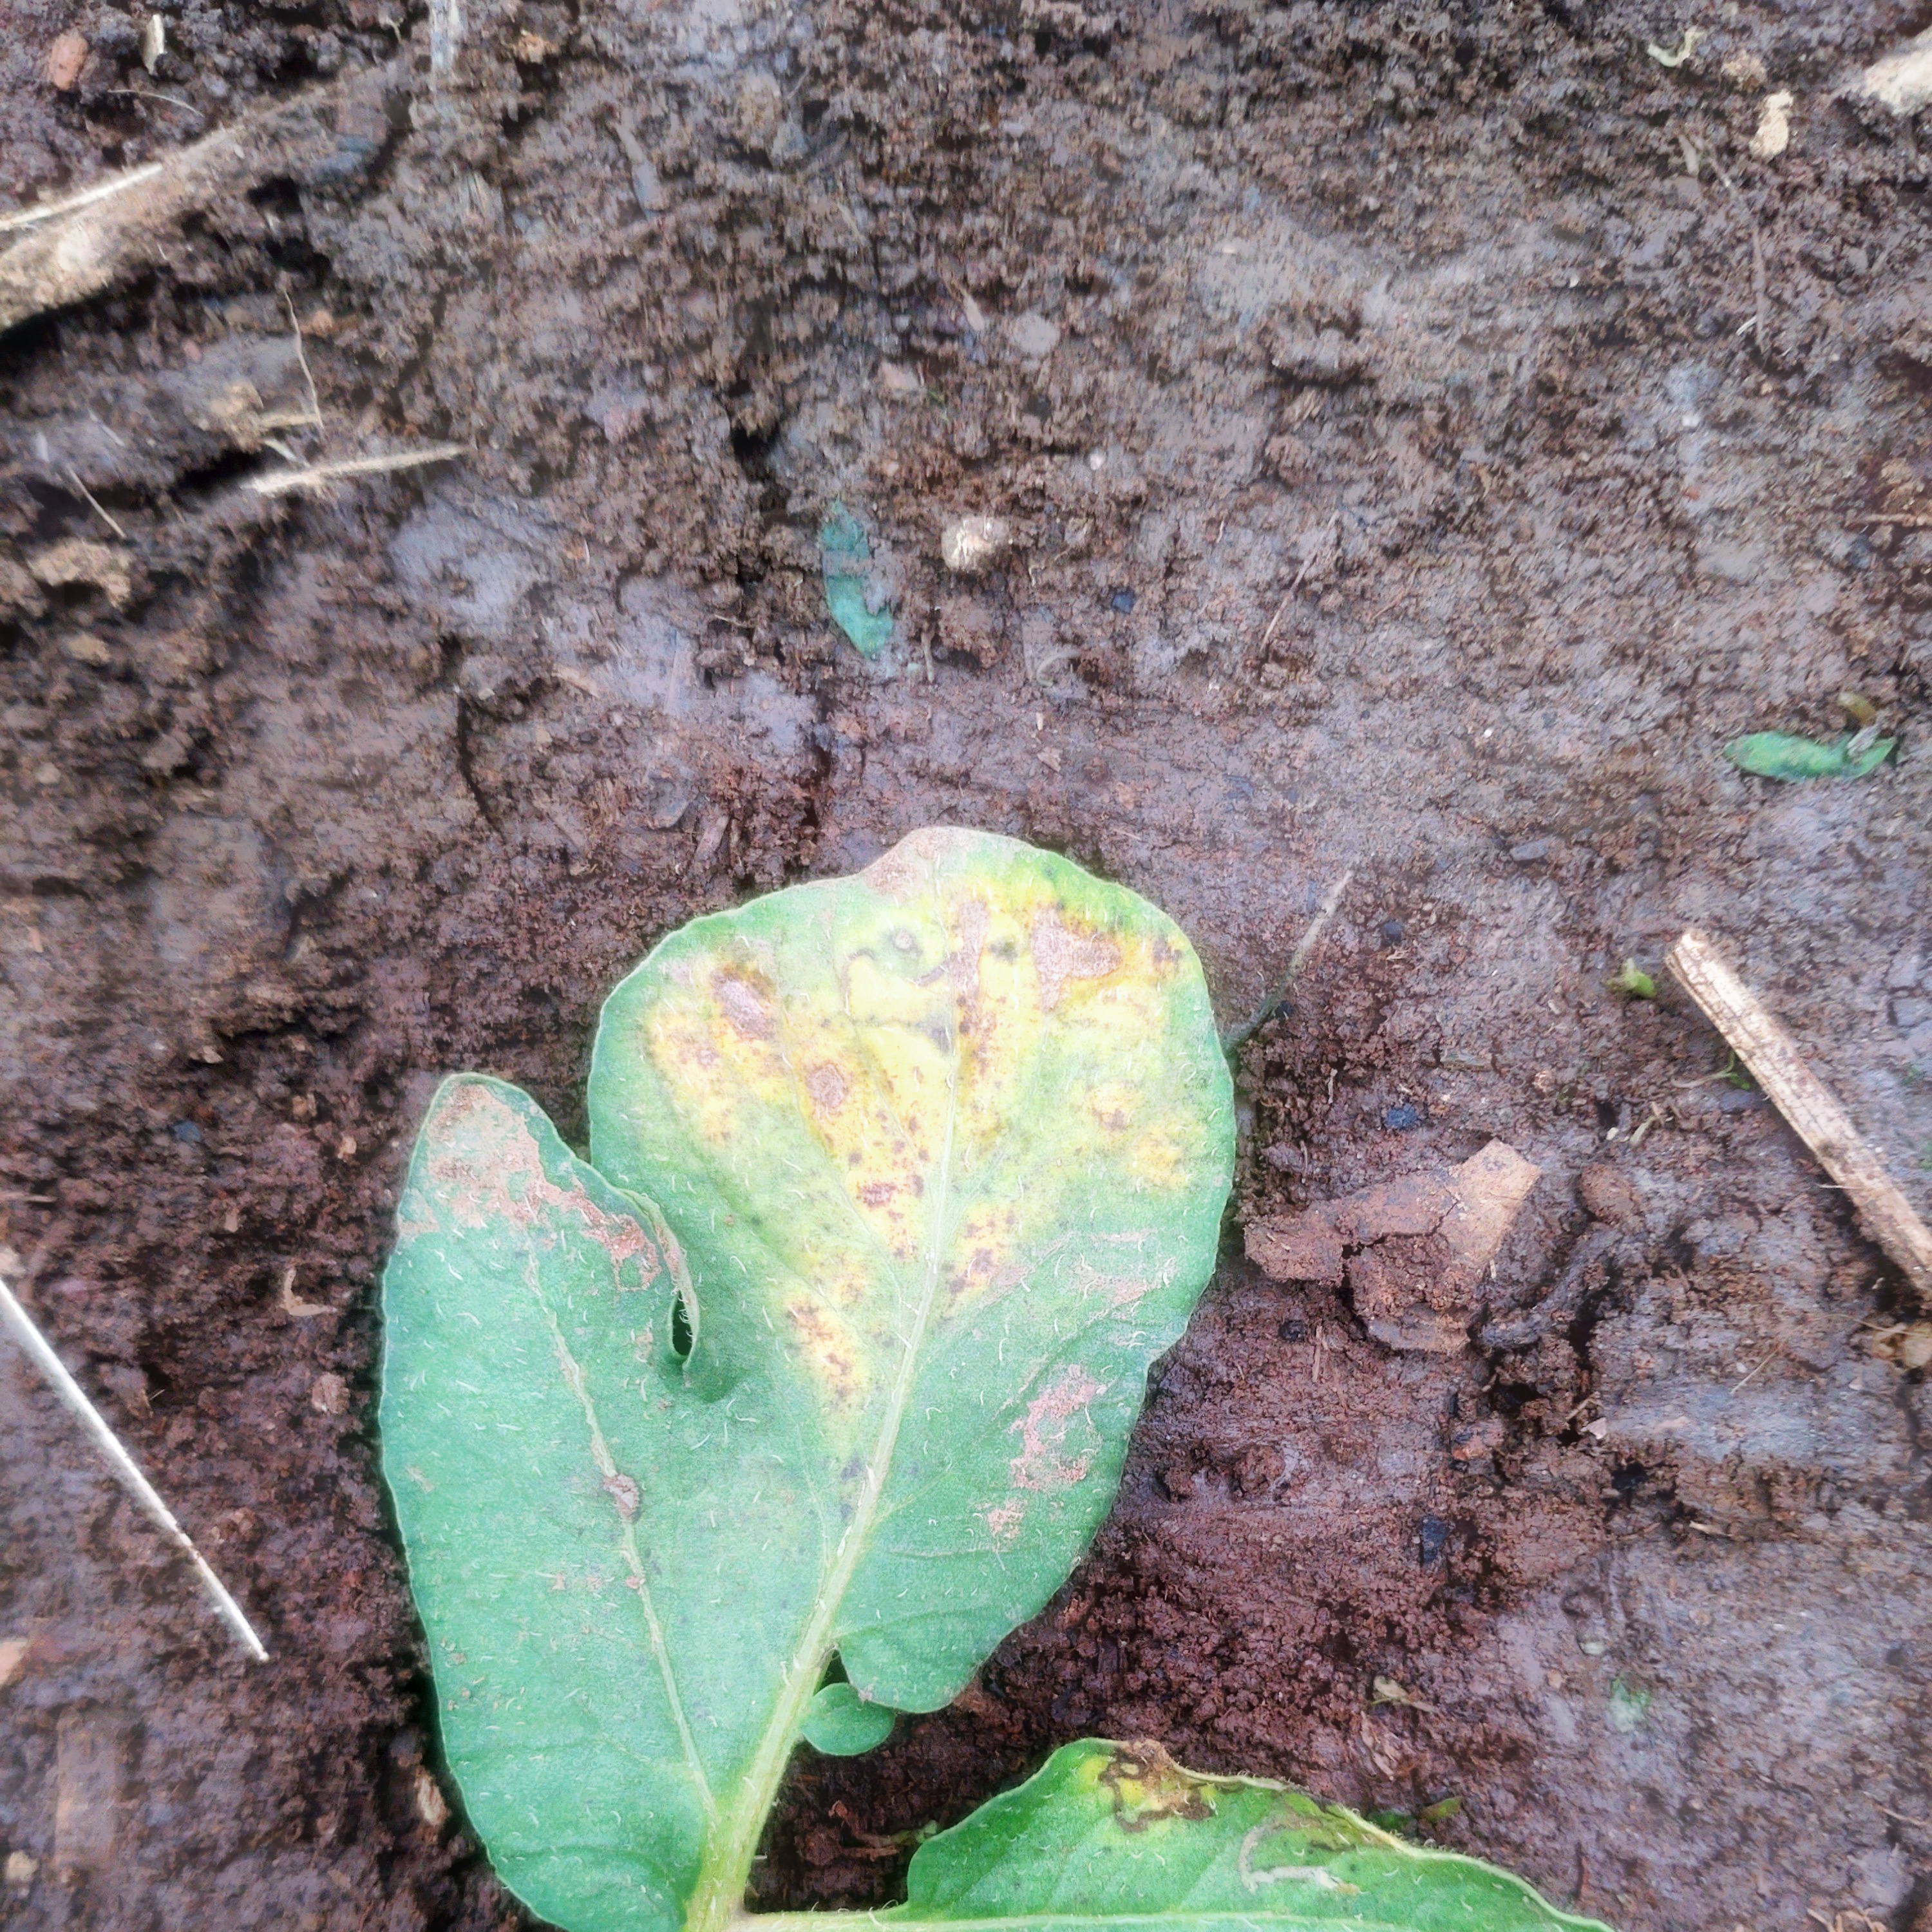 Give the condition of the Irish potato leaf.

late blight
